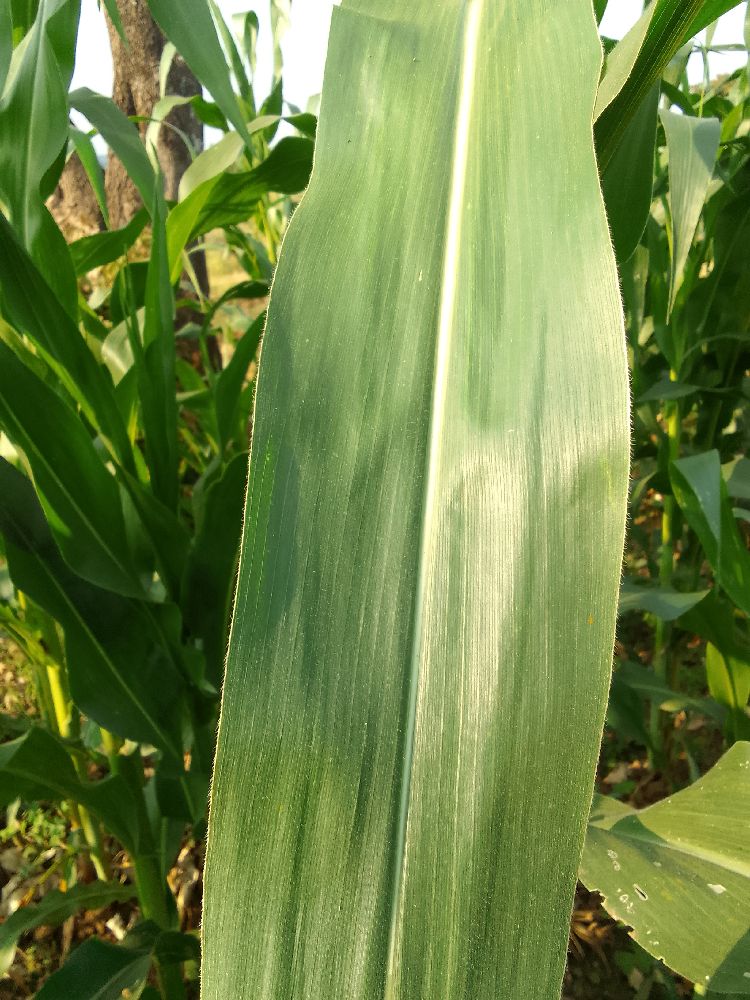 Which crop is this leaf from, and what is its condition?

maize, healthy
